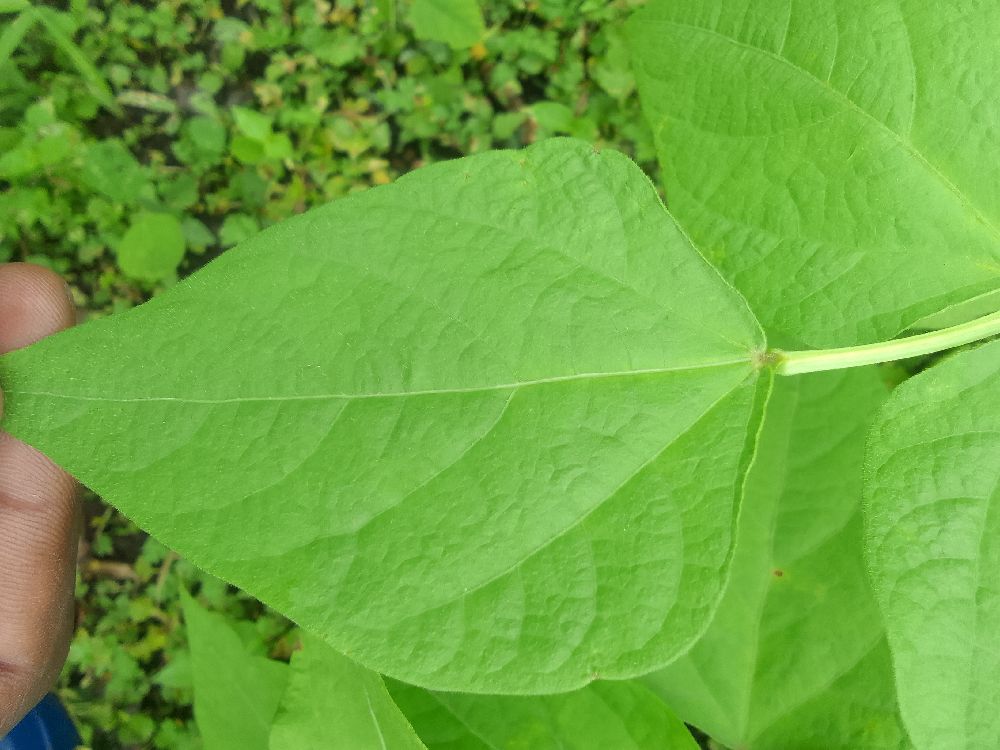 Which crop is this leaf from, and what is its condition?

common bean, healthy
